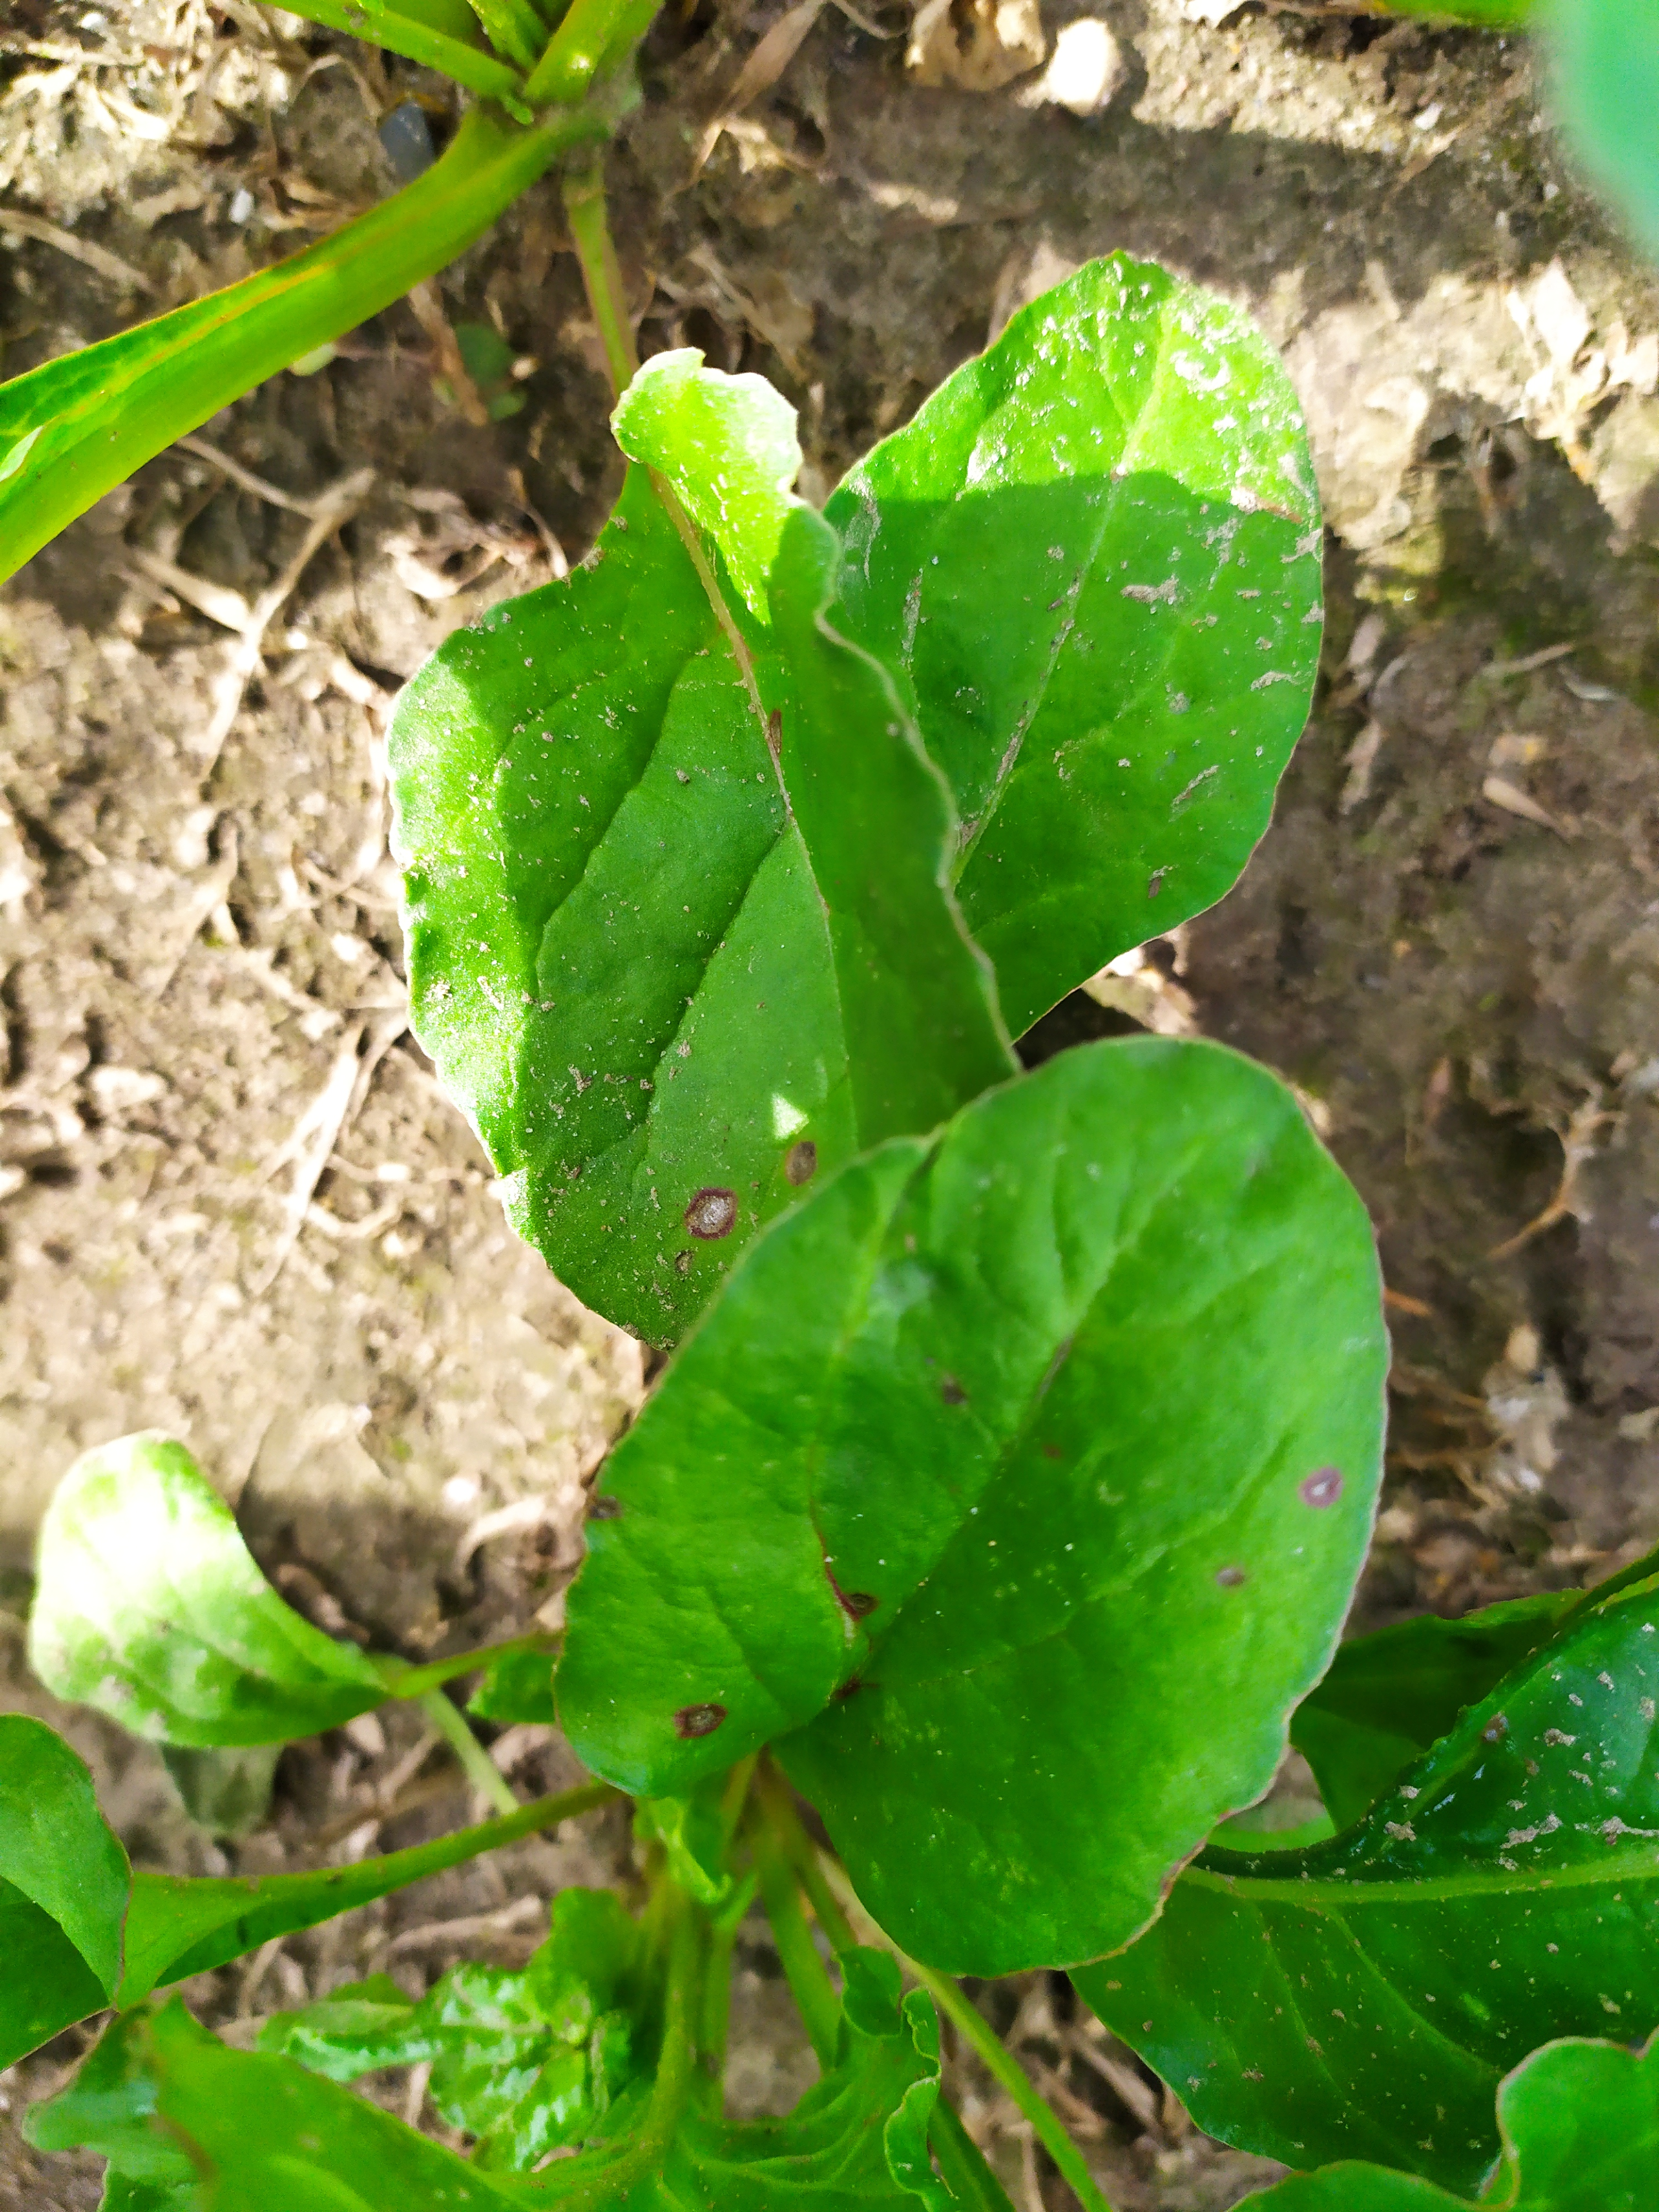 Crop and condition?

beet, cercospora
